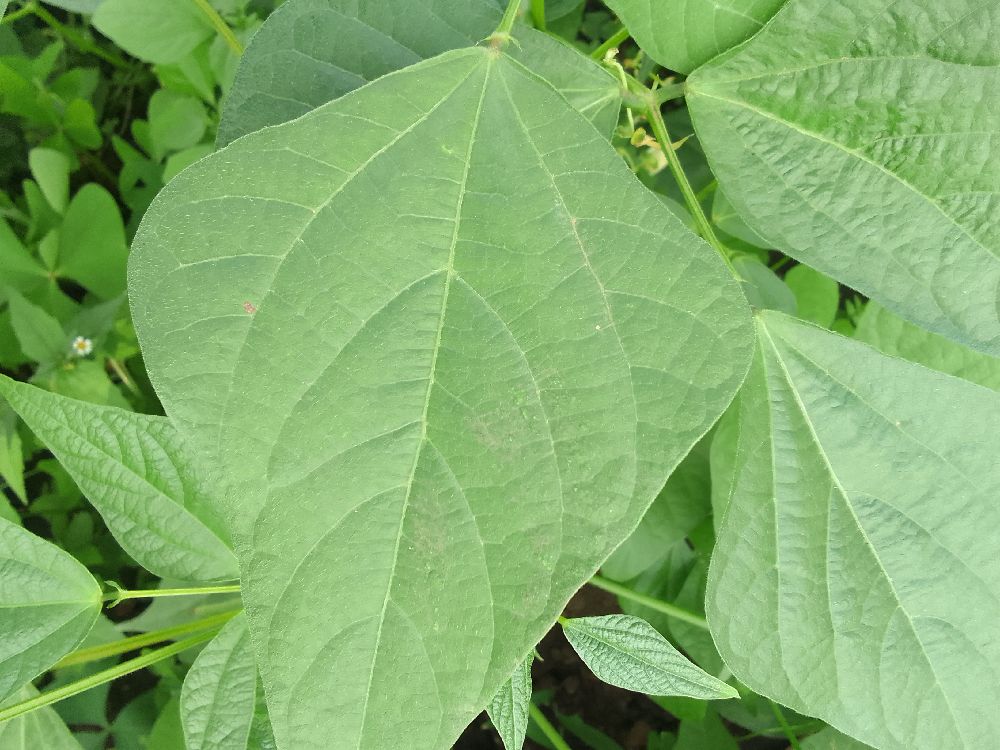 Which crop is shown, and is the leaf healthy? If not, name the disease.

common bean, healthy
